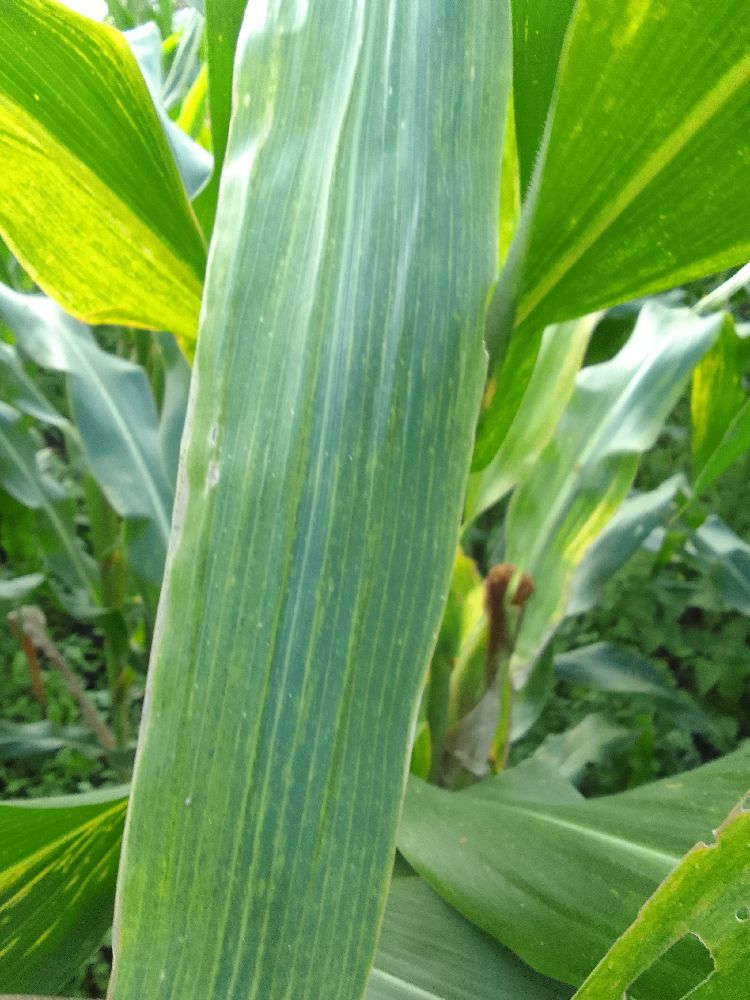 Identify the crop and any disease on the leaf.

maize, maize lethal necrosis
